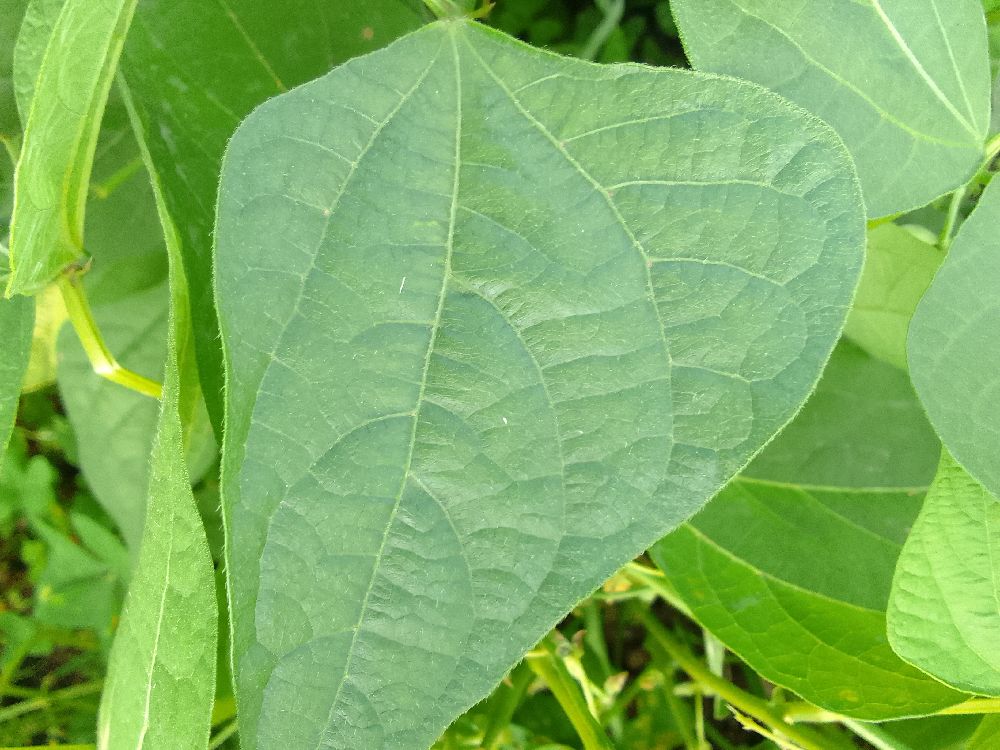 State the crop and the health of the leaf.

common bean, healthy
